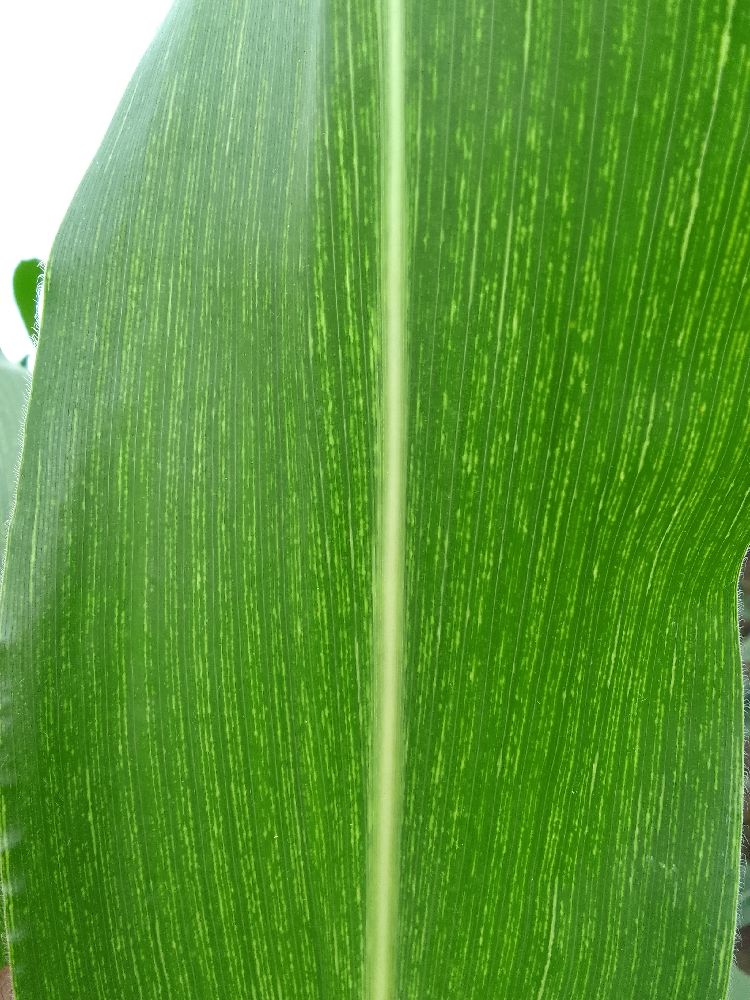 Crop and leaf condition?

maize, maize streak virus
